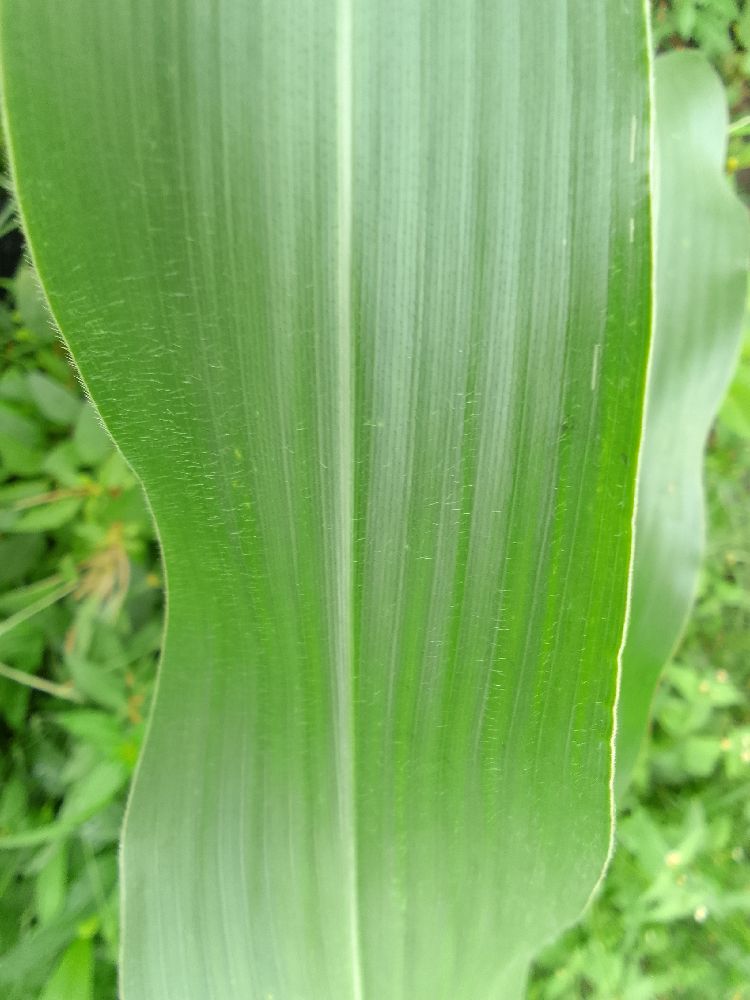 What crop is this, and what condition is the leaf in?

maize, healthy
